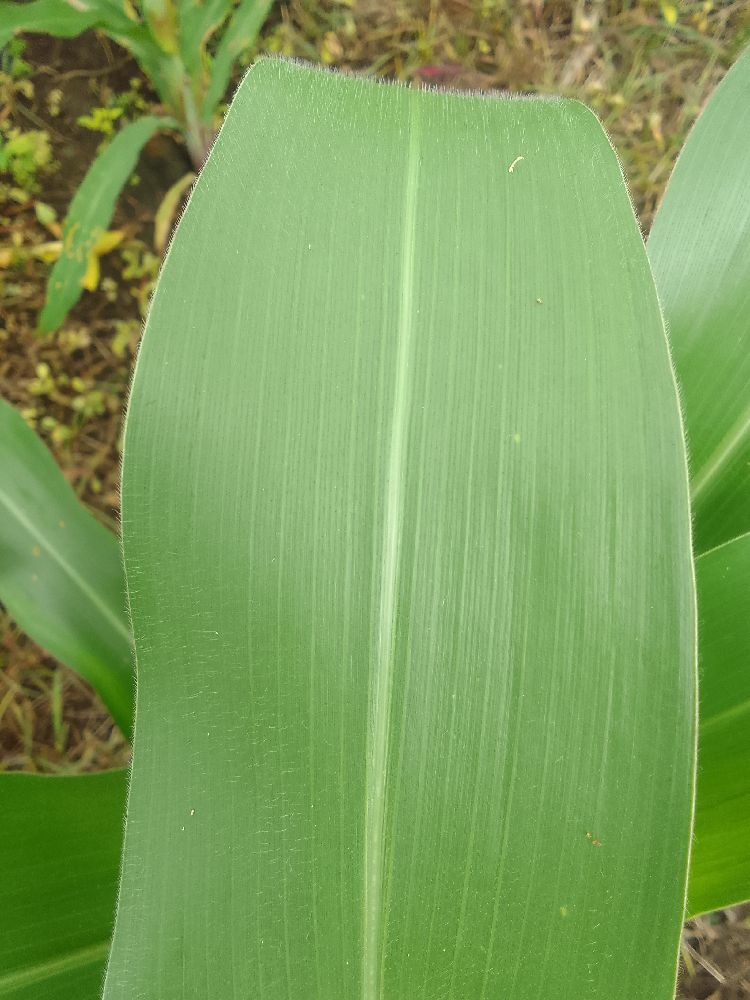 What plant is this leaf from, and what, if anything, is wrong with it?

maize, healthy
